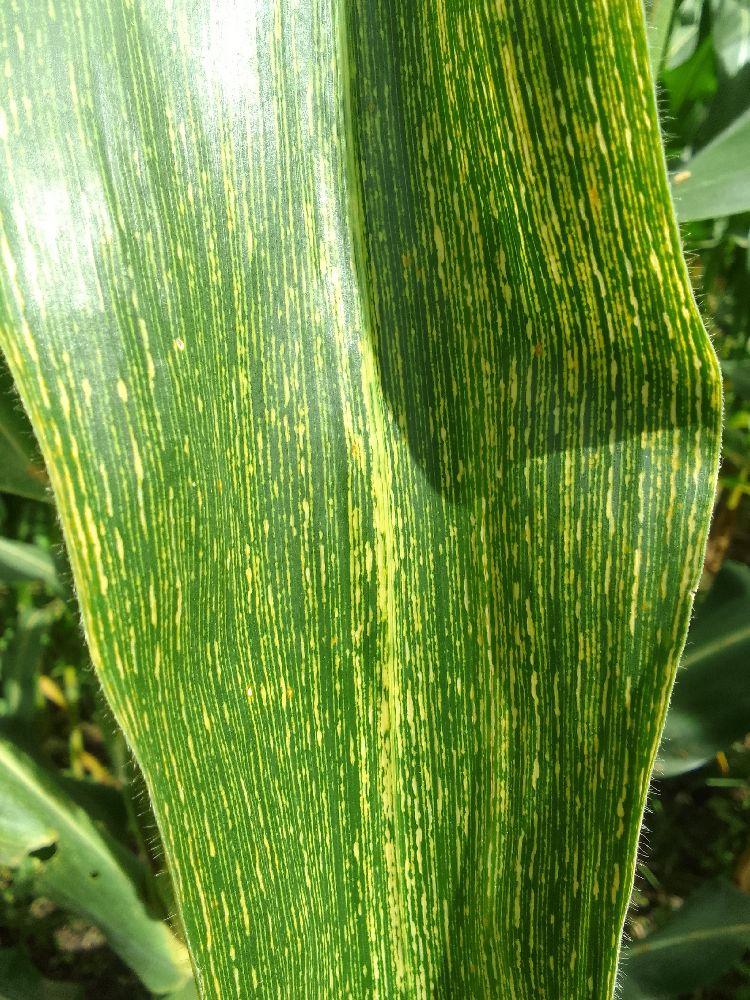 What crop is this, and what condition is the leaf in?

maize, maize streak virus
